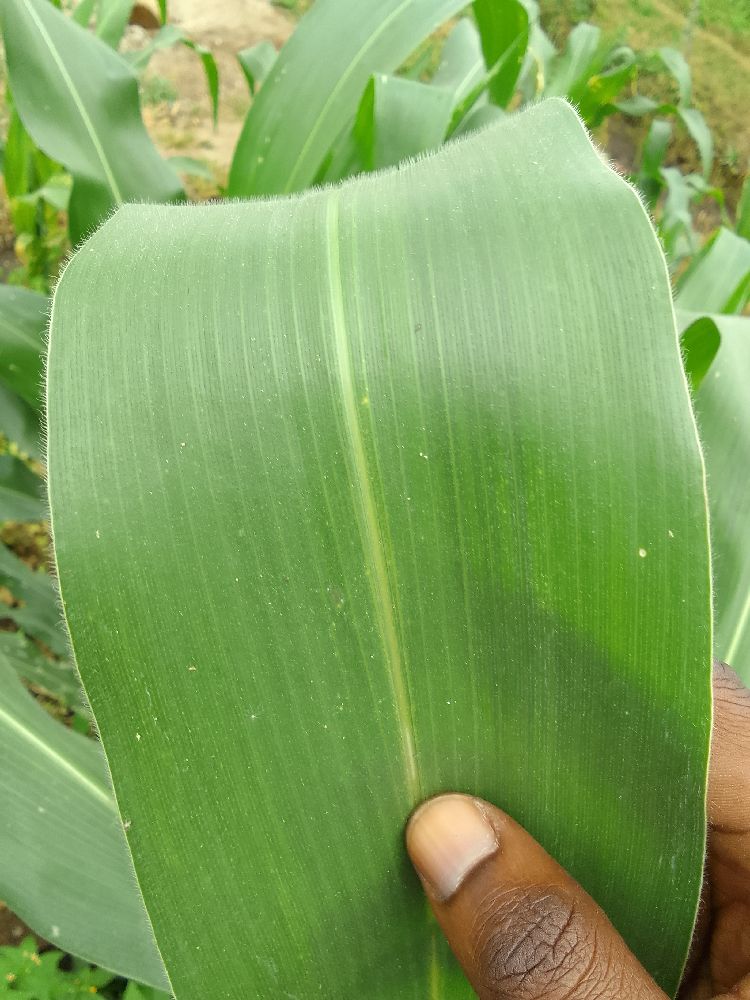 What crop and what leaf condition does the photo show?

maize, healthy
